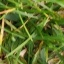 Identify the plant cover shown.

grass
